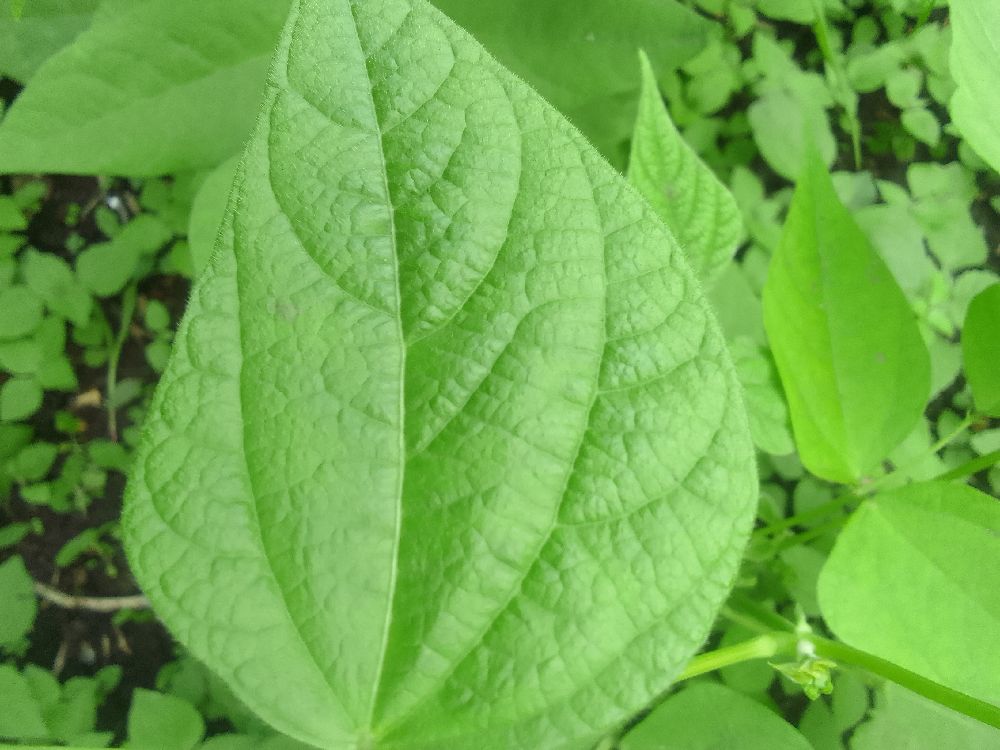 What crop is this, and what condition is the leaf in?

common bean, healthy
